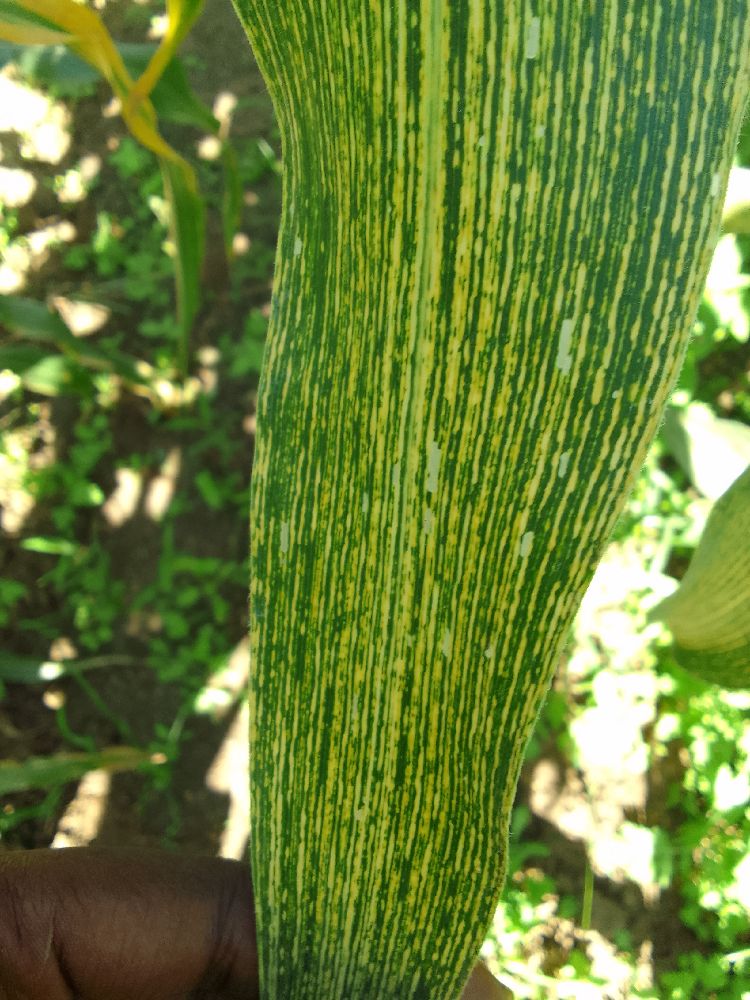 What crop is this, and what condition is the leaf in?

maize, maize streak virus
